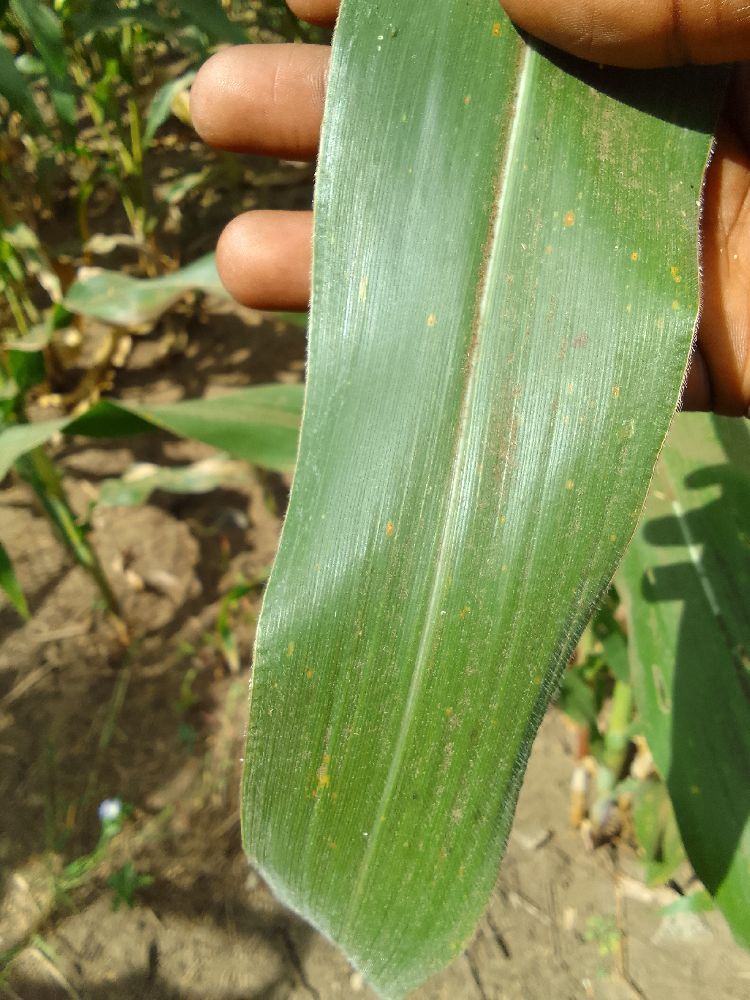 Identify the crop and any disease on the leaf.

maize, healthy
